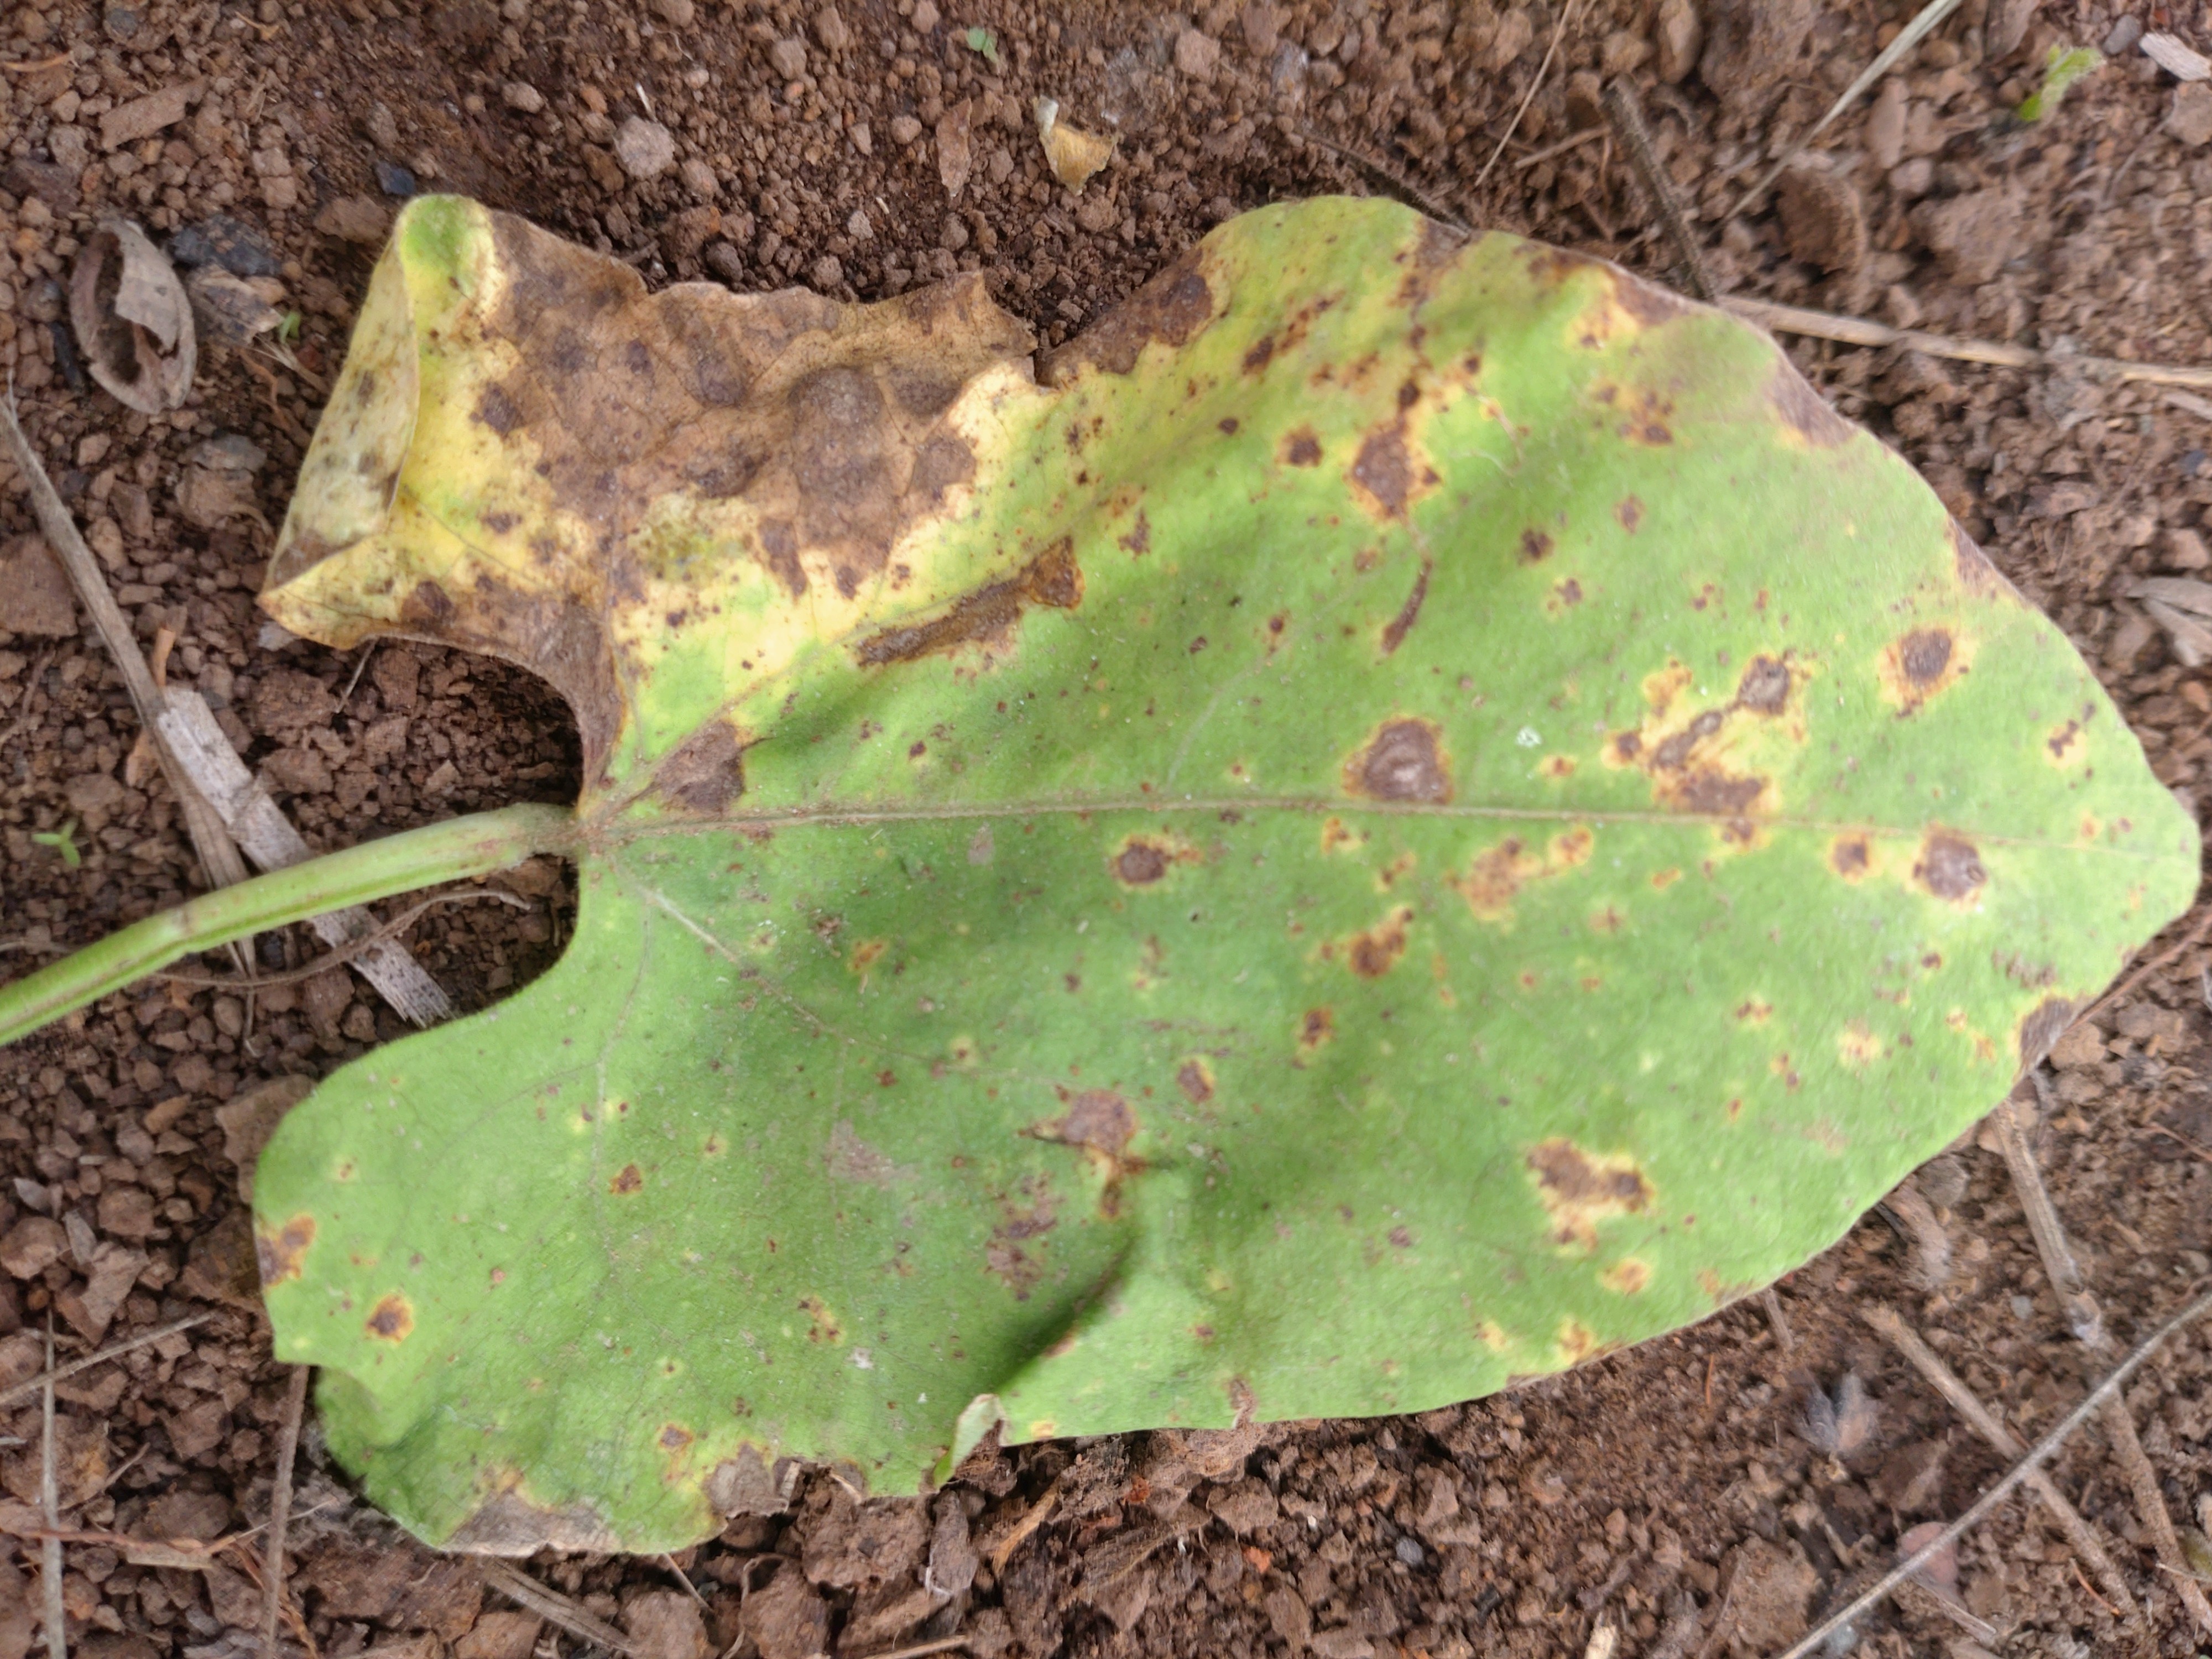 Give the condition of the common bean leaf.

rust
